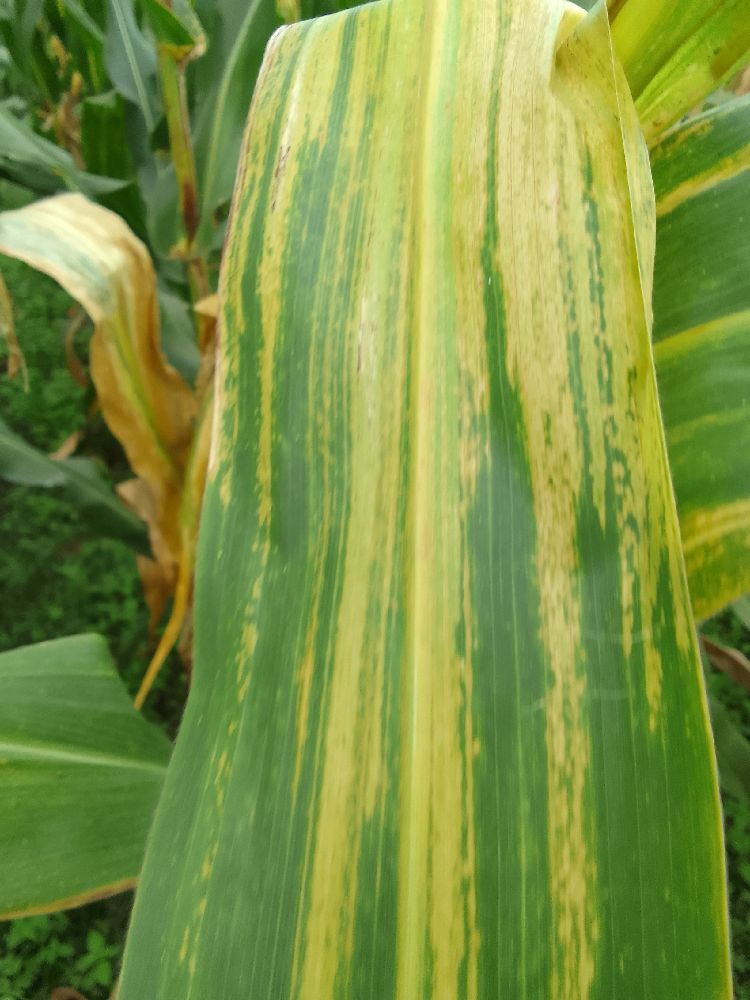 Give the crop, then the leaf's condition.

maize, maize lethal necrosis
